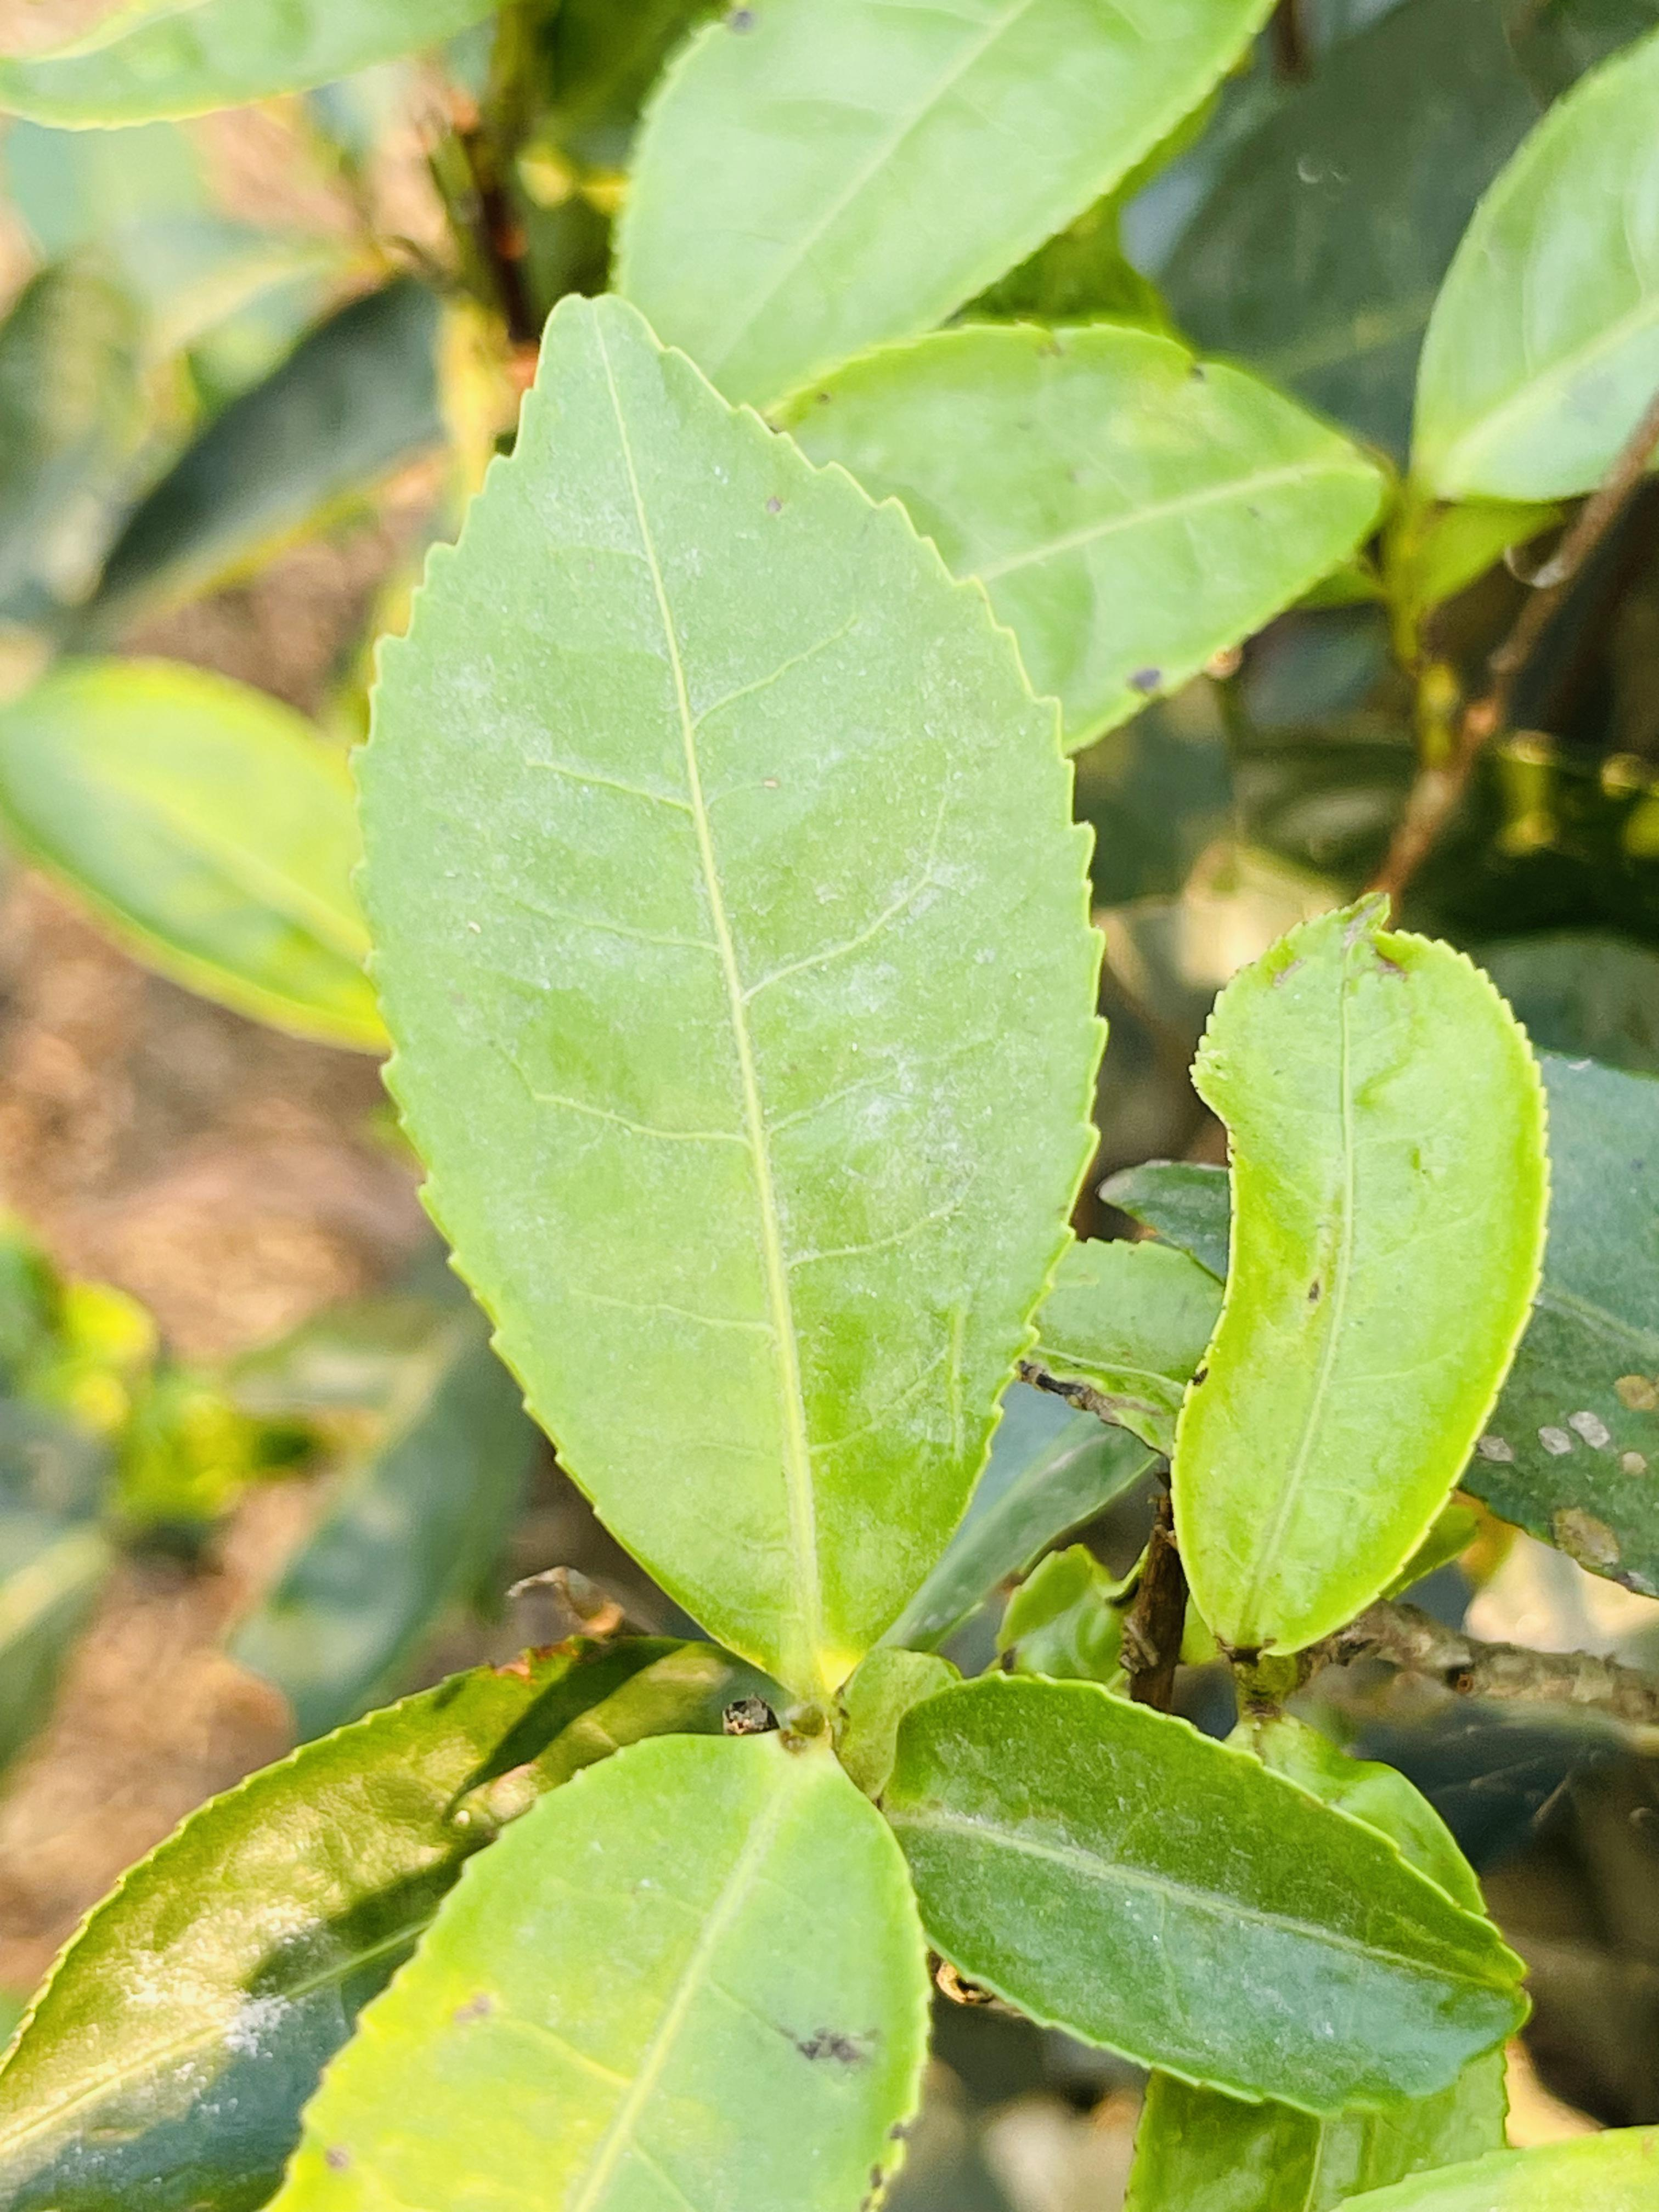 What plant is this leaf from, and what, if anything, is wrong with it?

tea, healthy leaf
